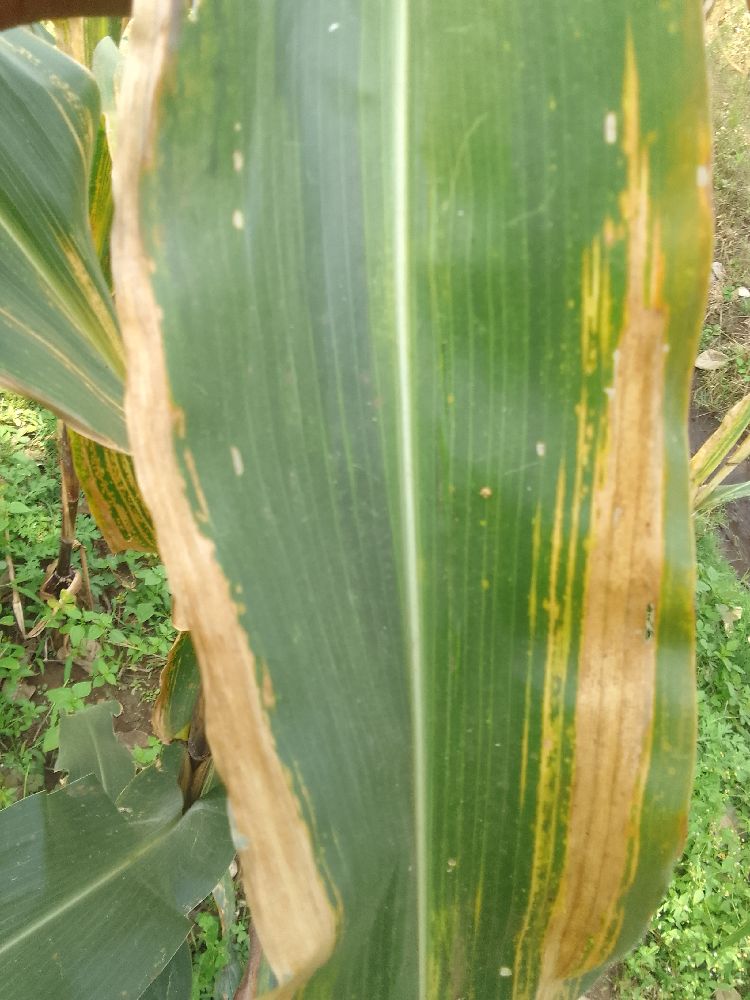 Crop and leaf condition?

maize, maize lethal necrosis
